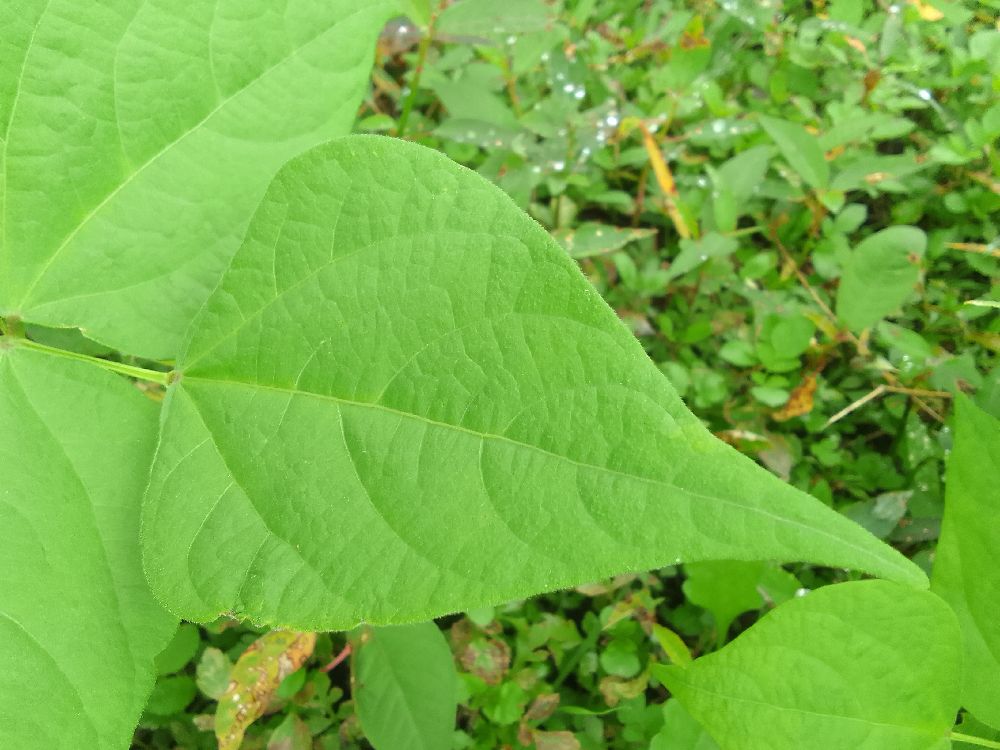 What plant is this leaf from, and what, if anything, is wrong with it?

common bean, healthy
